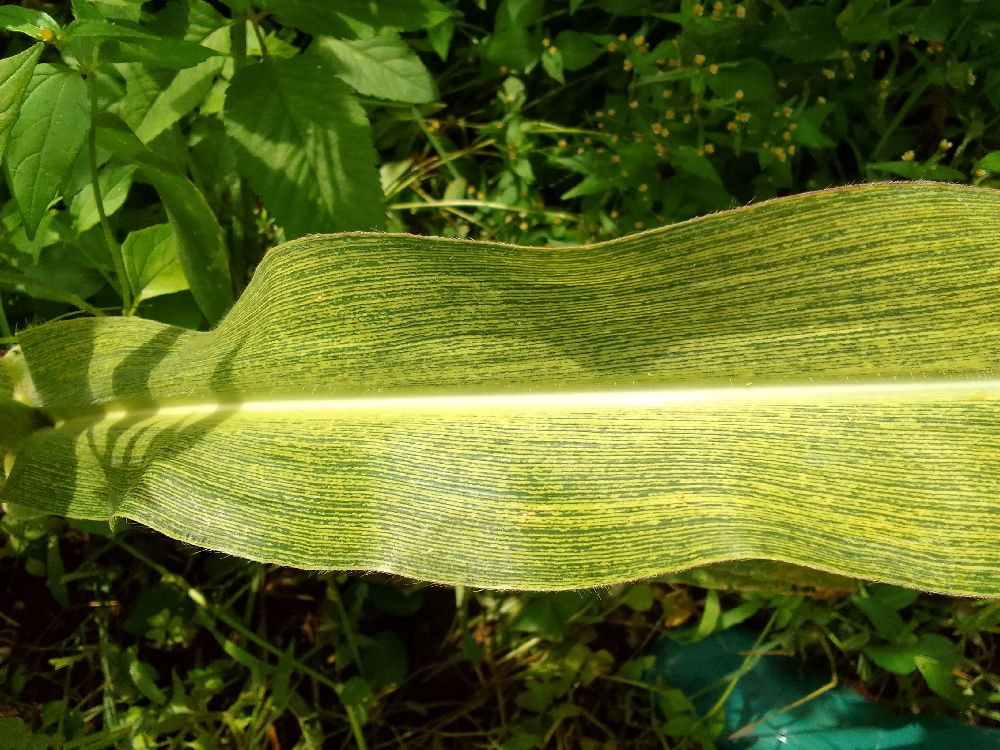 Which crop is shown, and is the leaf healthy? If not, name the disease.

maize, maize streak virus
